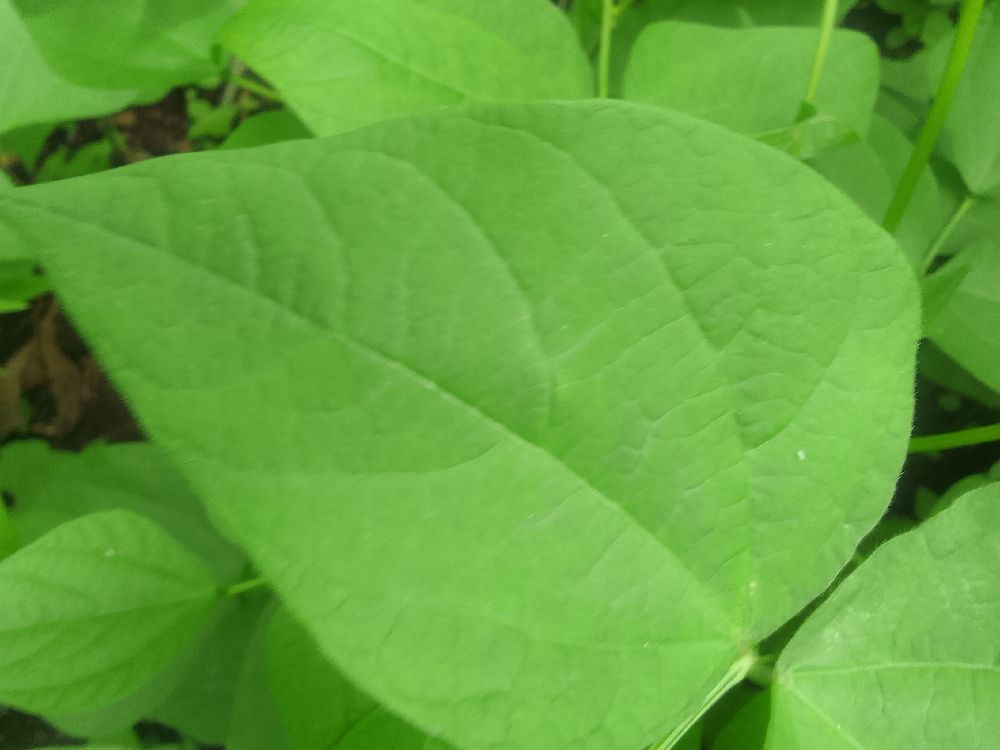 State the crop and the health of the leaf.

common bean, healthy
